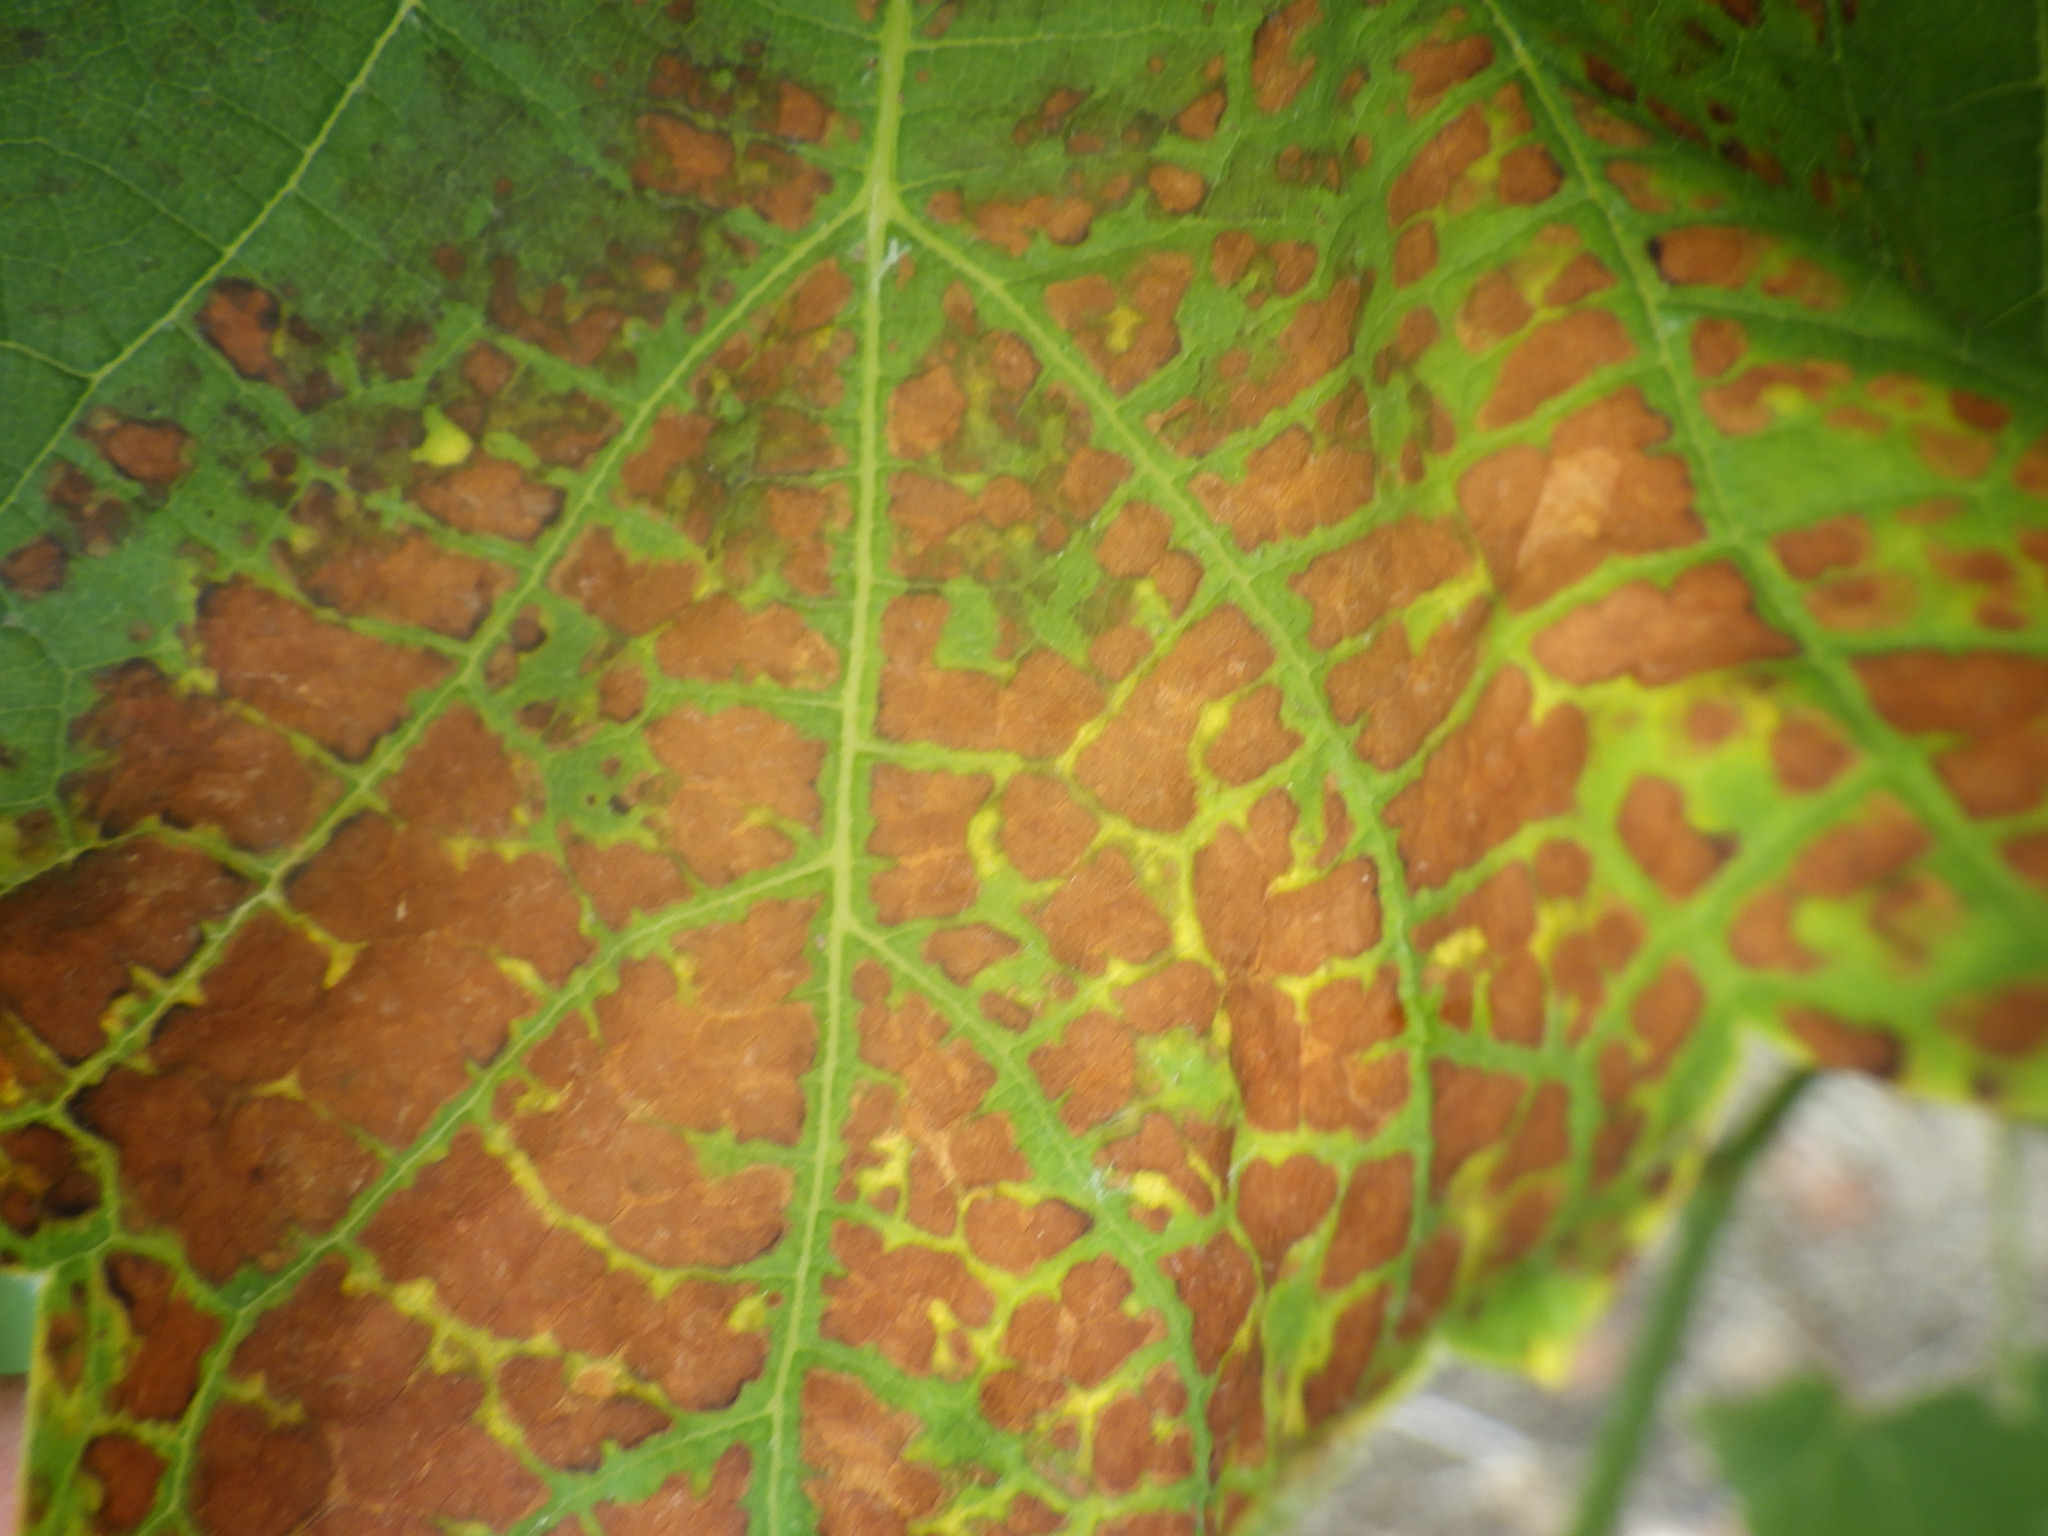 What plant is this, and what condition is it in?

grapevine, downy mildew
